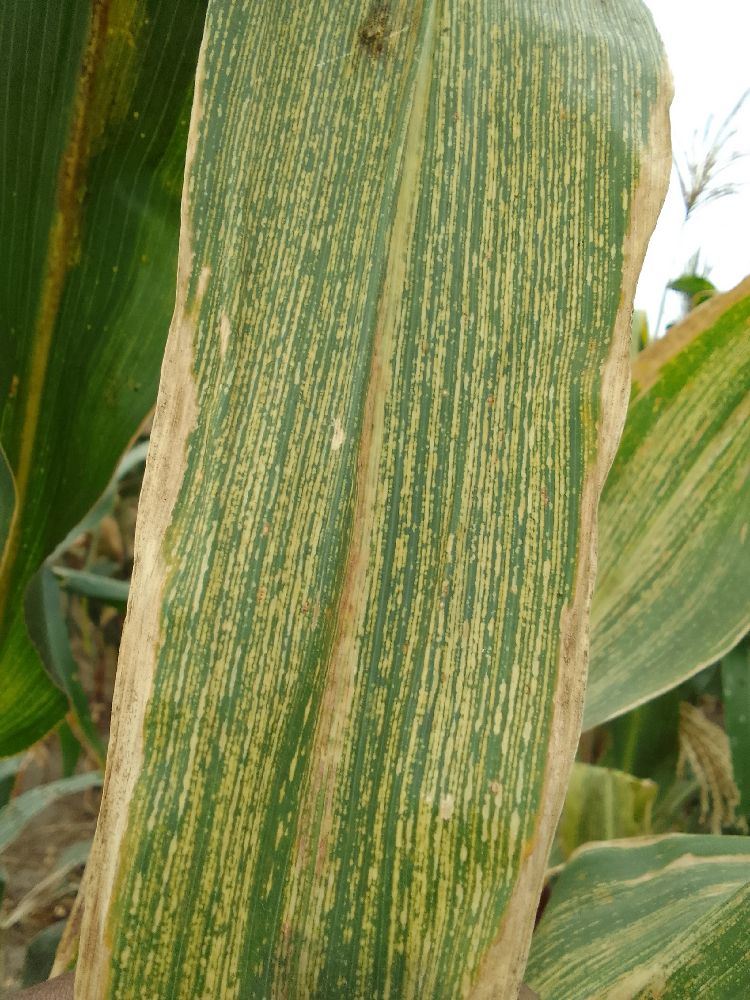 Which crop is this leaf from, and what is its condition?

maize, maize streak virus
